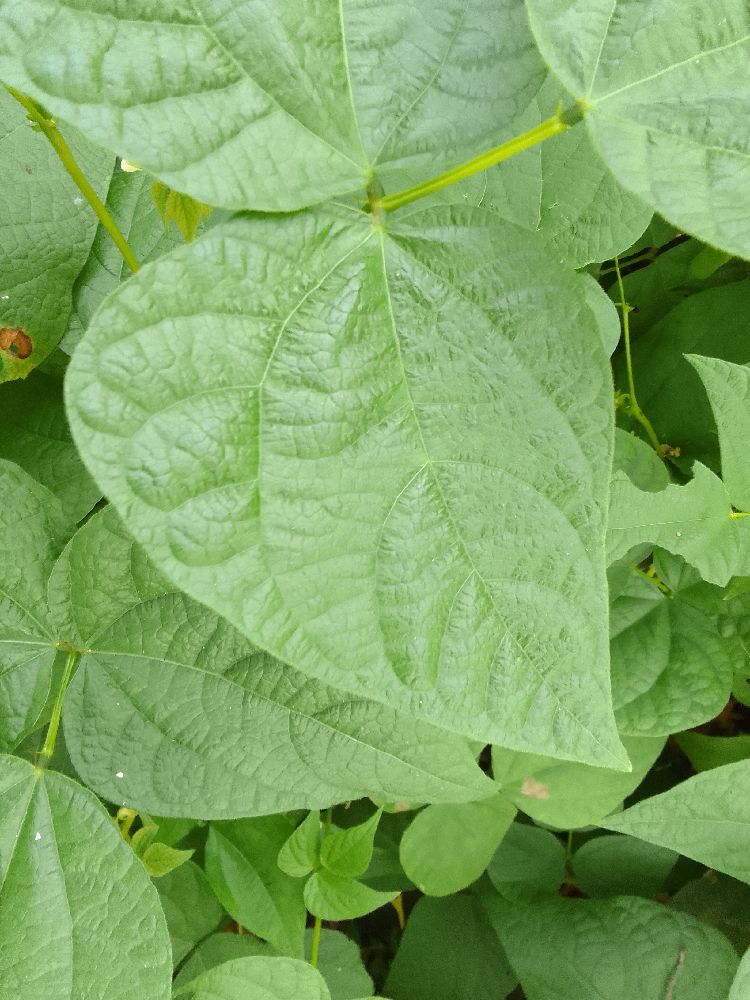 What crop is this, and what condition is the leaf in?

common bean, healthy
